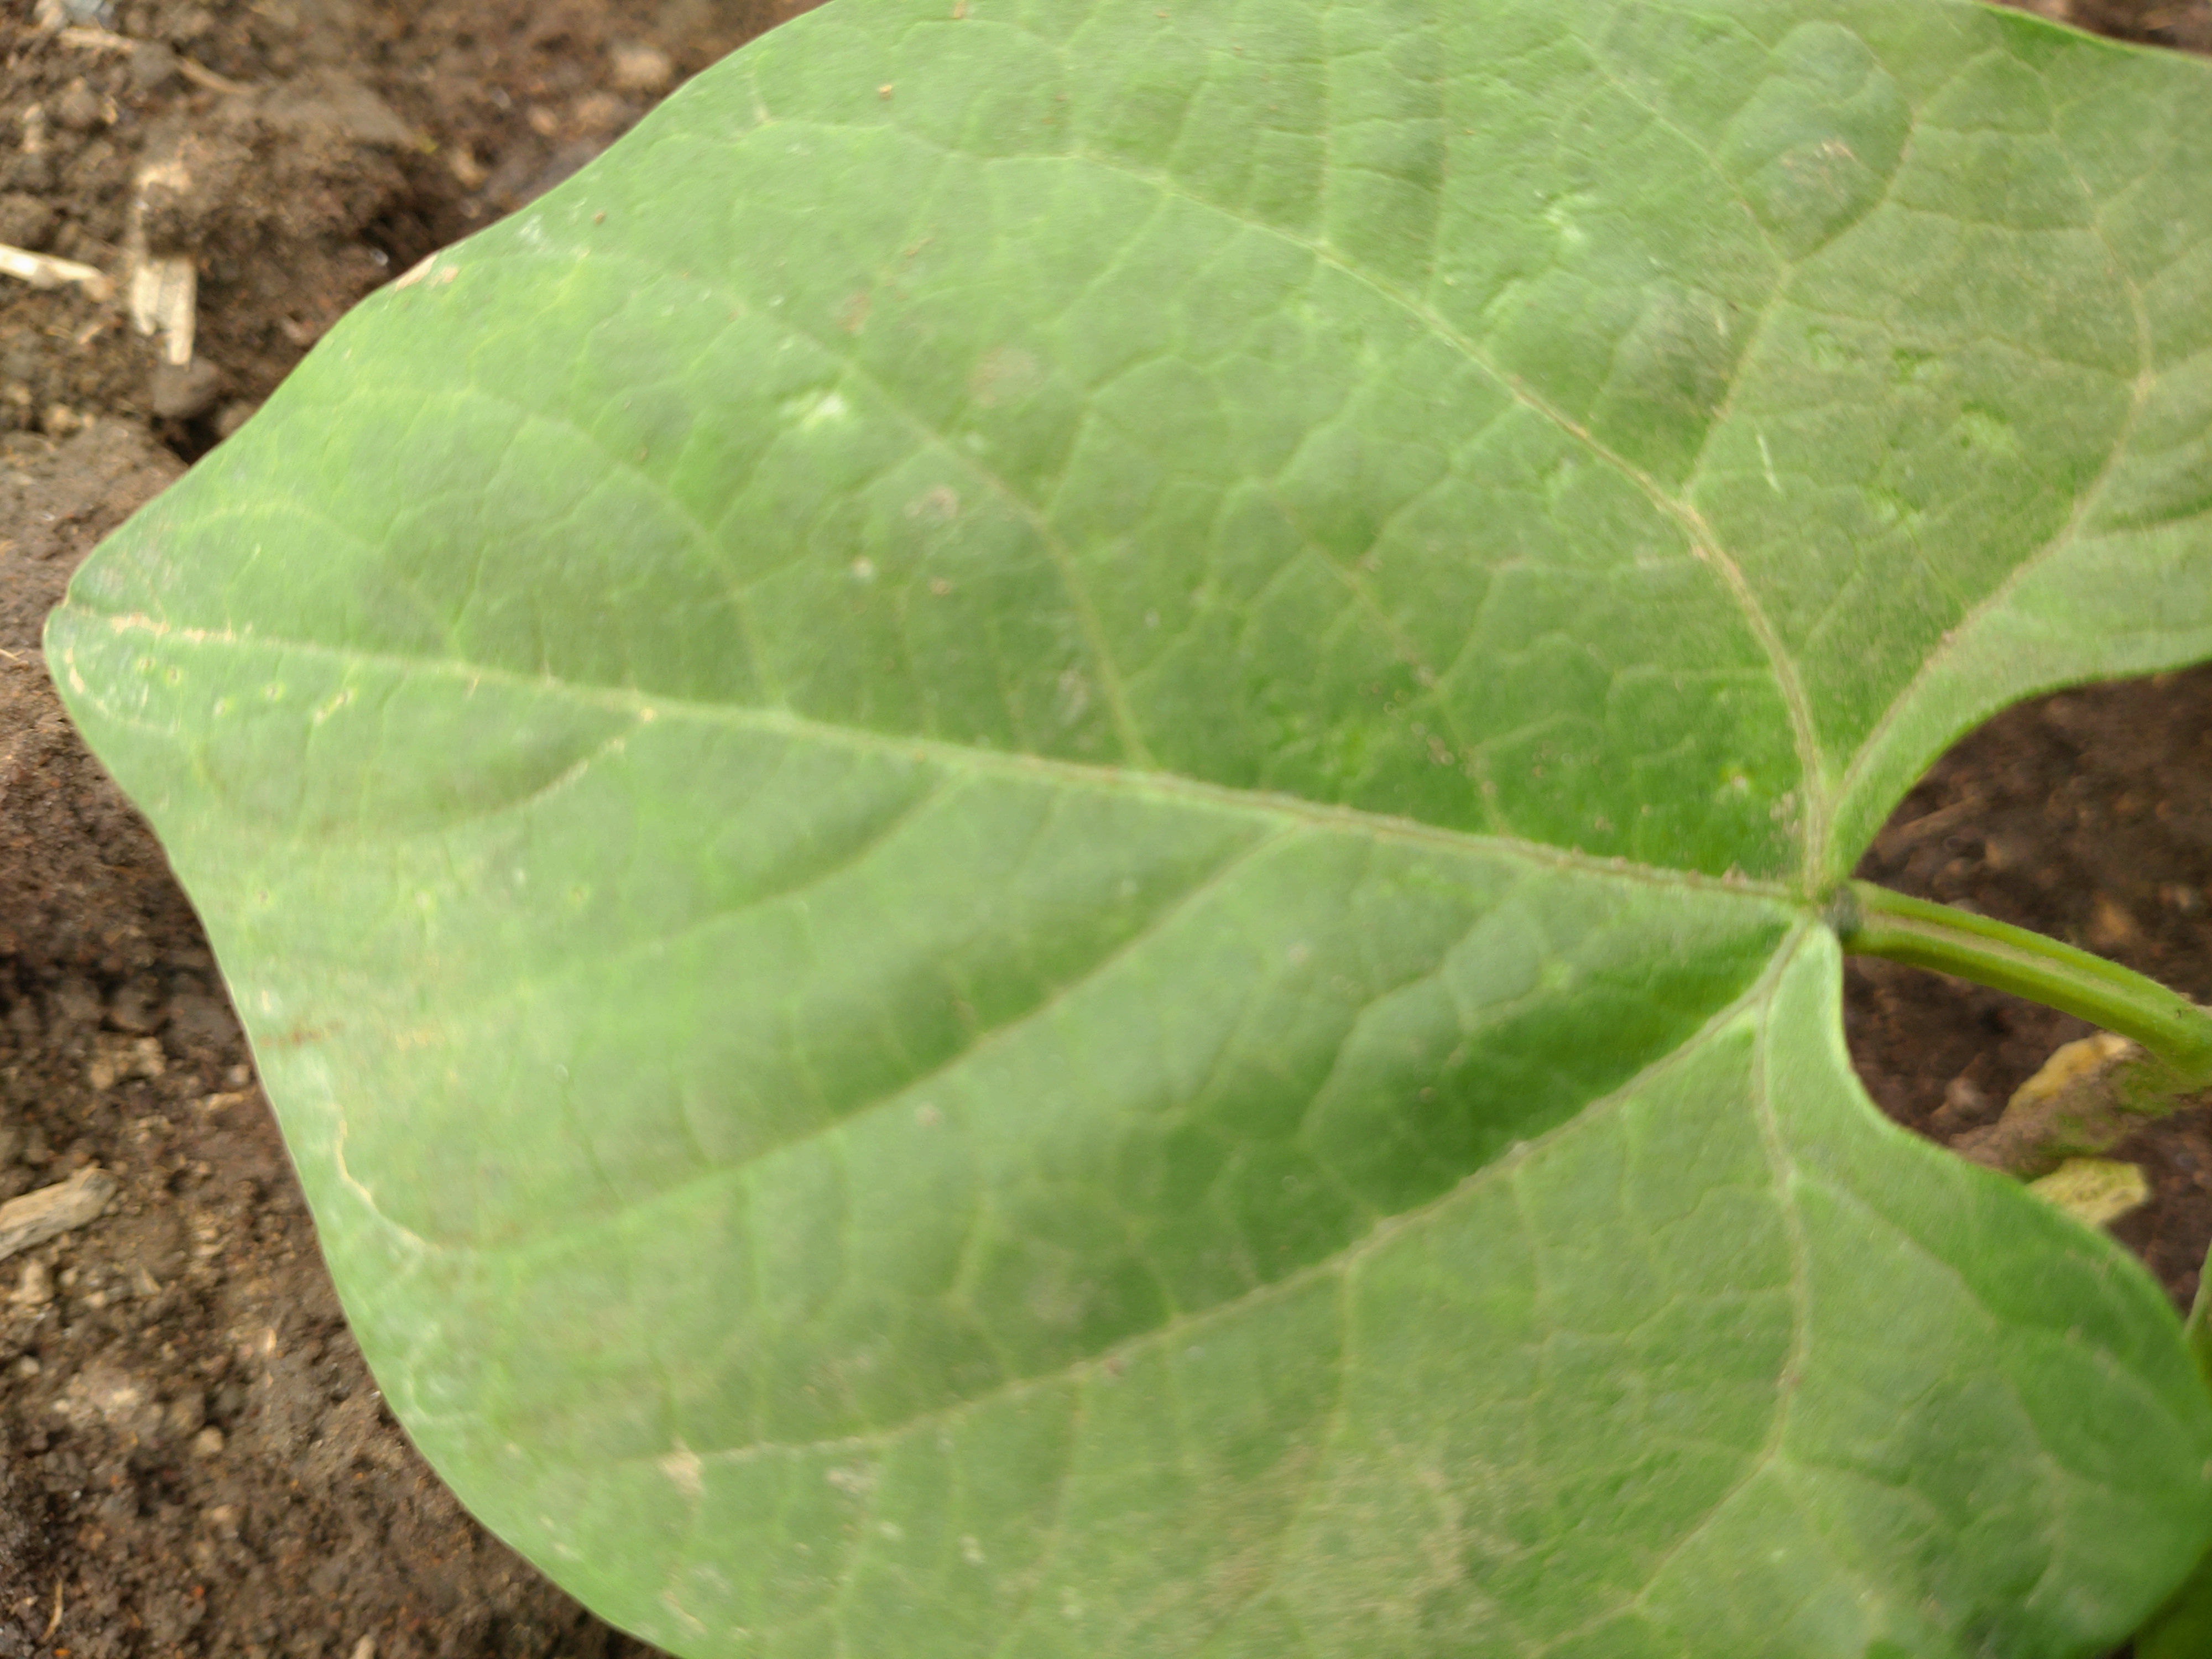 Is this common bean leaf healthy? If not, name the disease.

healthy
